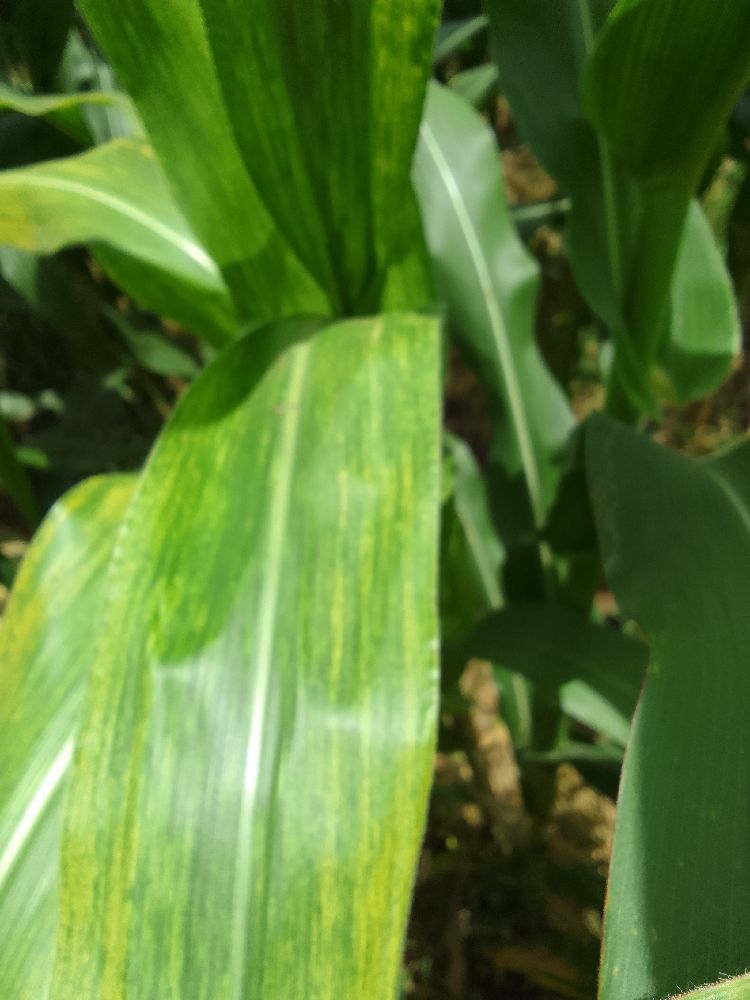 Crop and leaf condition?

maize, maize lethal necrosis
